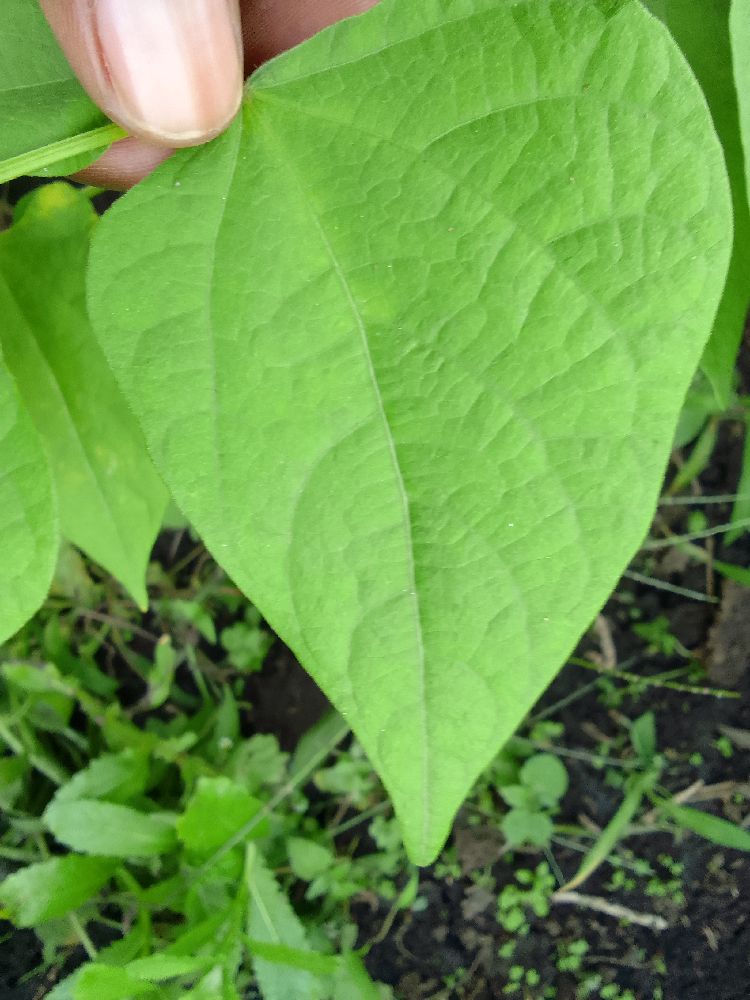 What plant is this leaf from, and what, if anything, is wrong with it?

common bean, healthy
